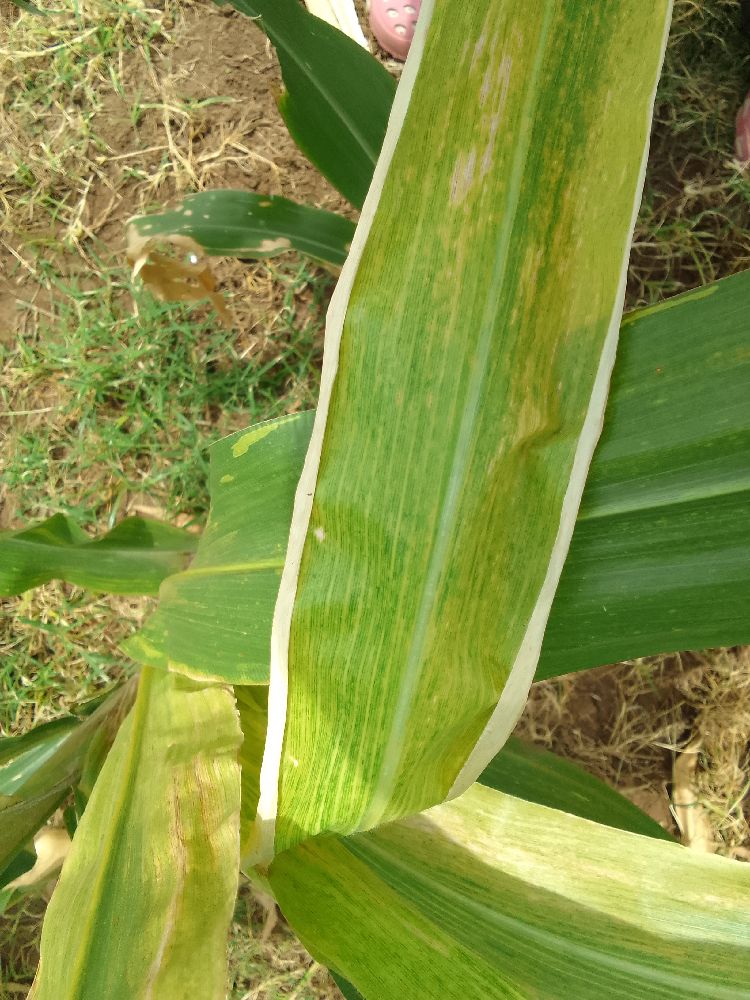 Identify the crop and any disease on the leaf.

maize, maize lethal necrosis
